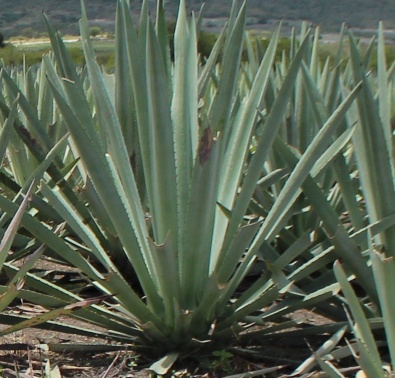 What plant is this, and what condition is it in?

agave, healthy
